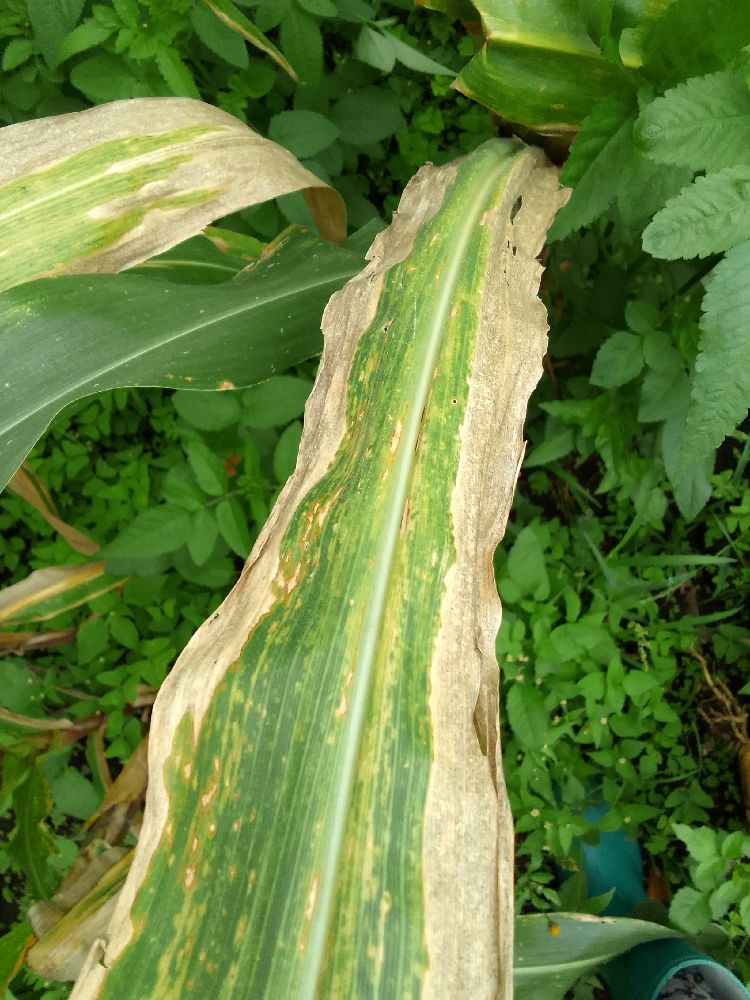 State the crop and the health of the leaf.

maize, maize lethal necrosis
